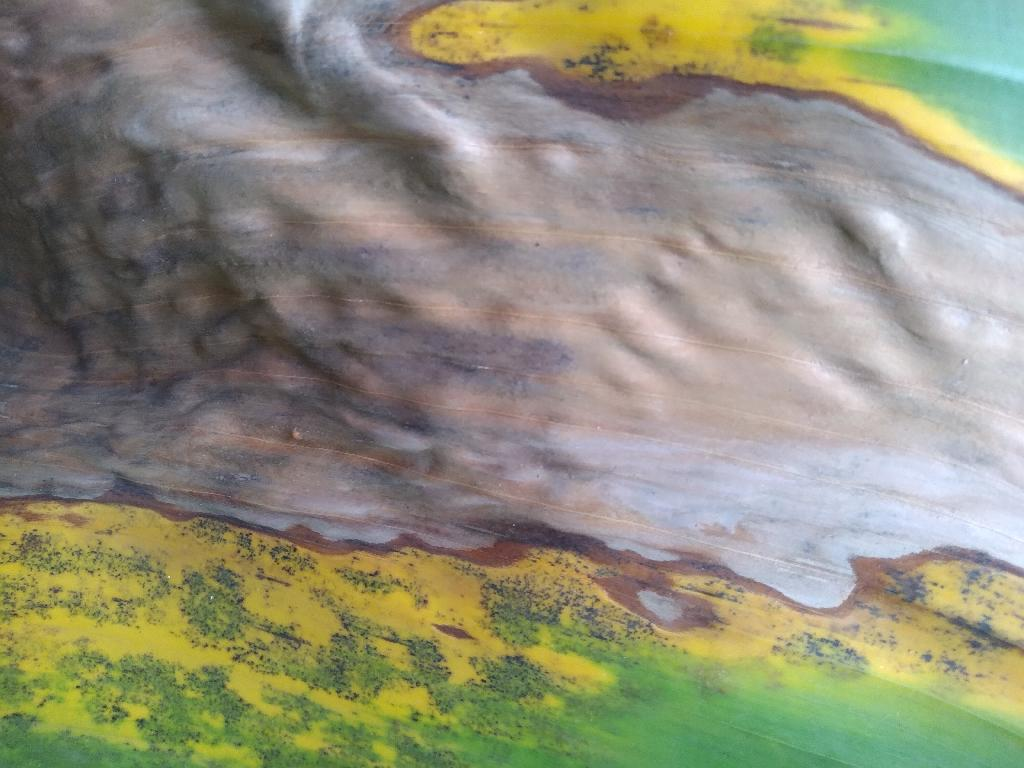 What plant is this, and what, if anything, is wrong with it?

banana, black sigatoka
